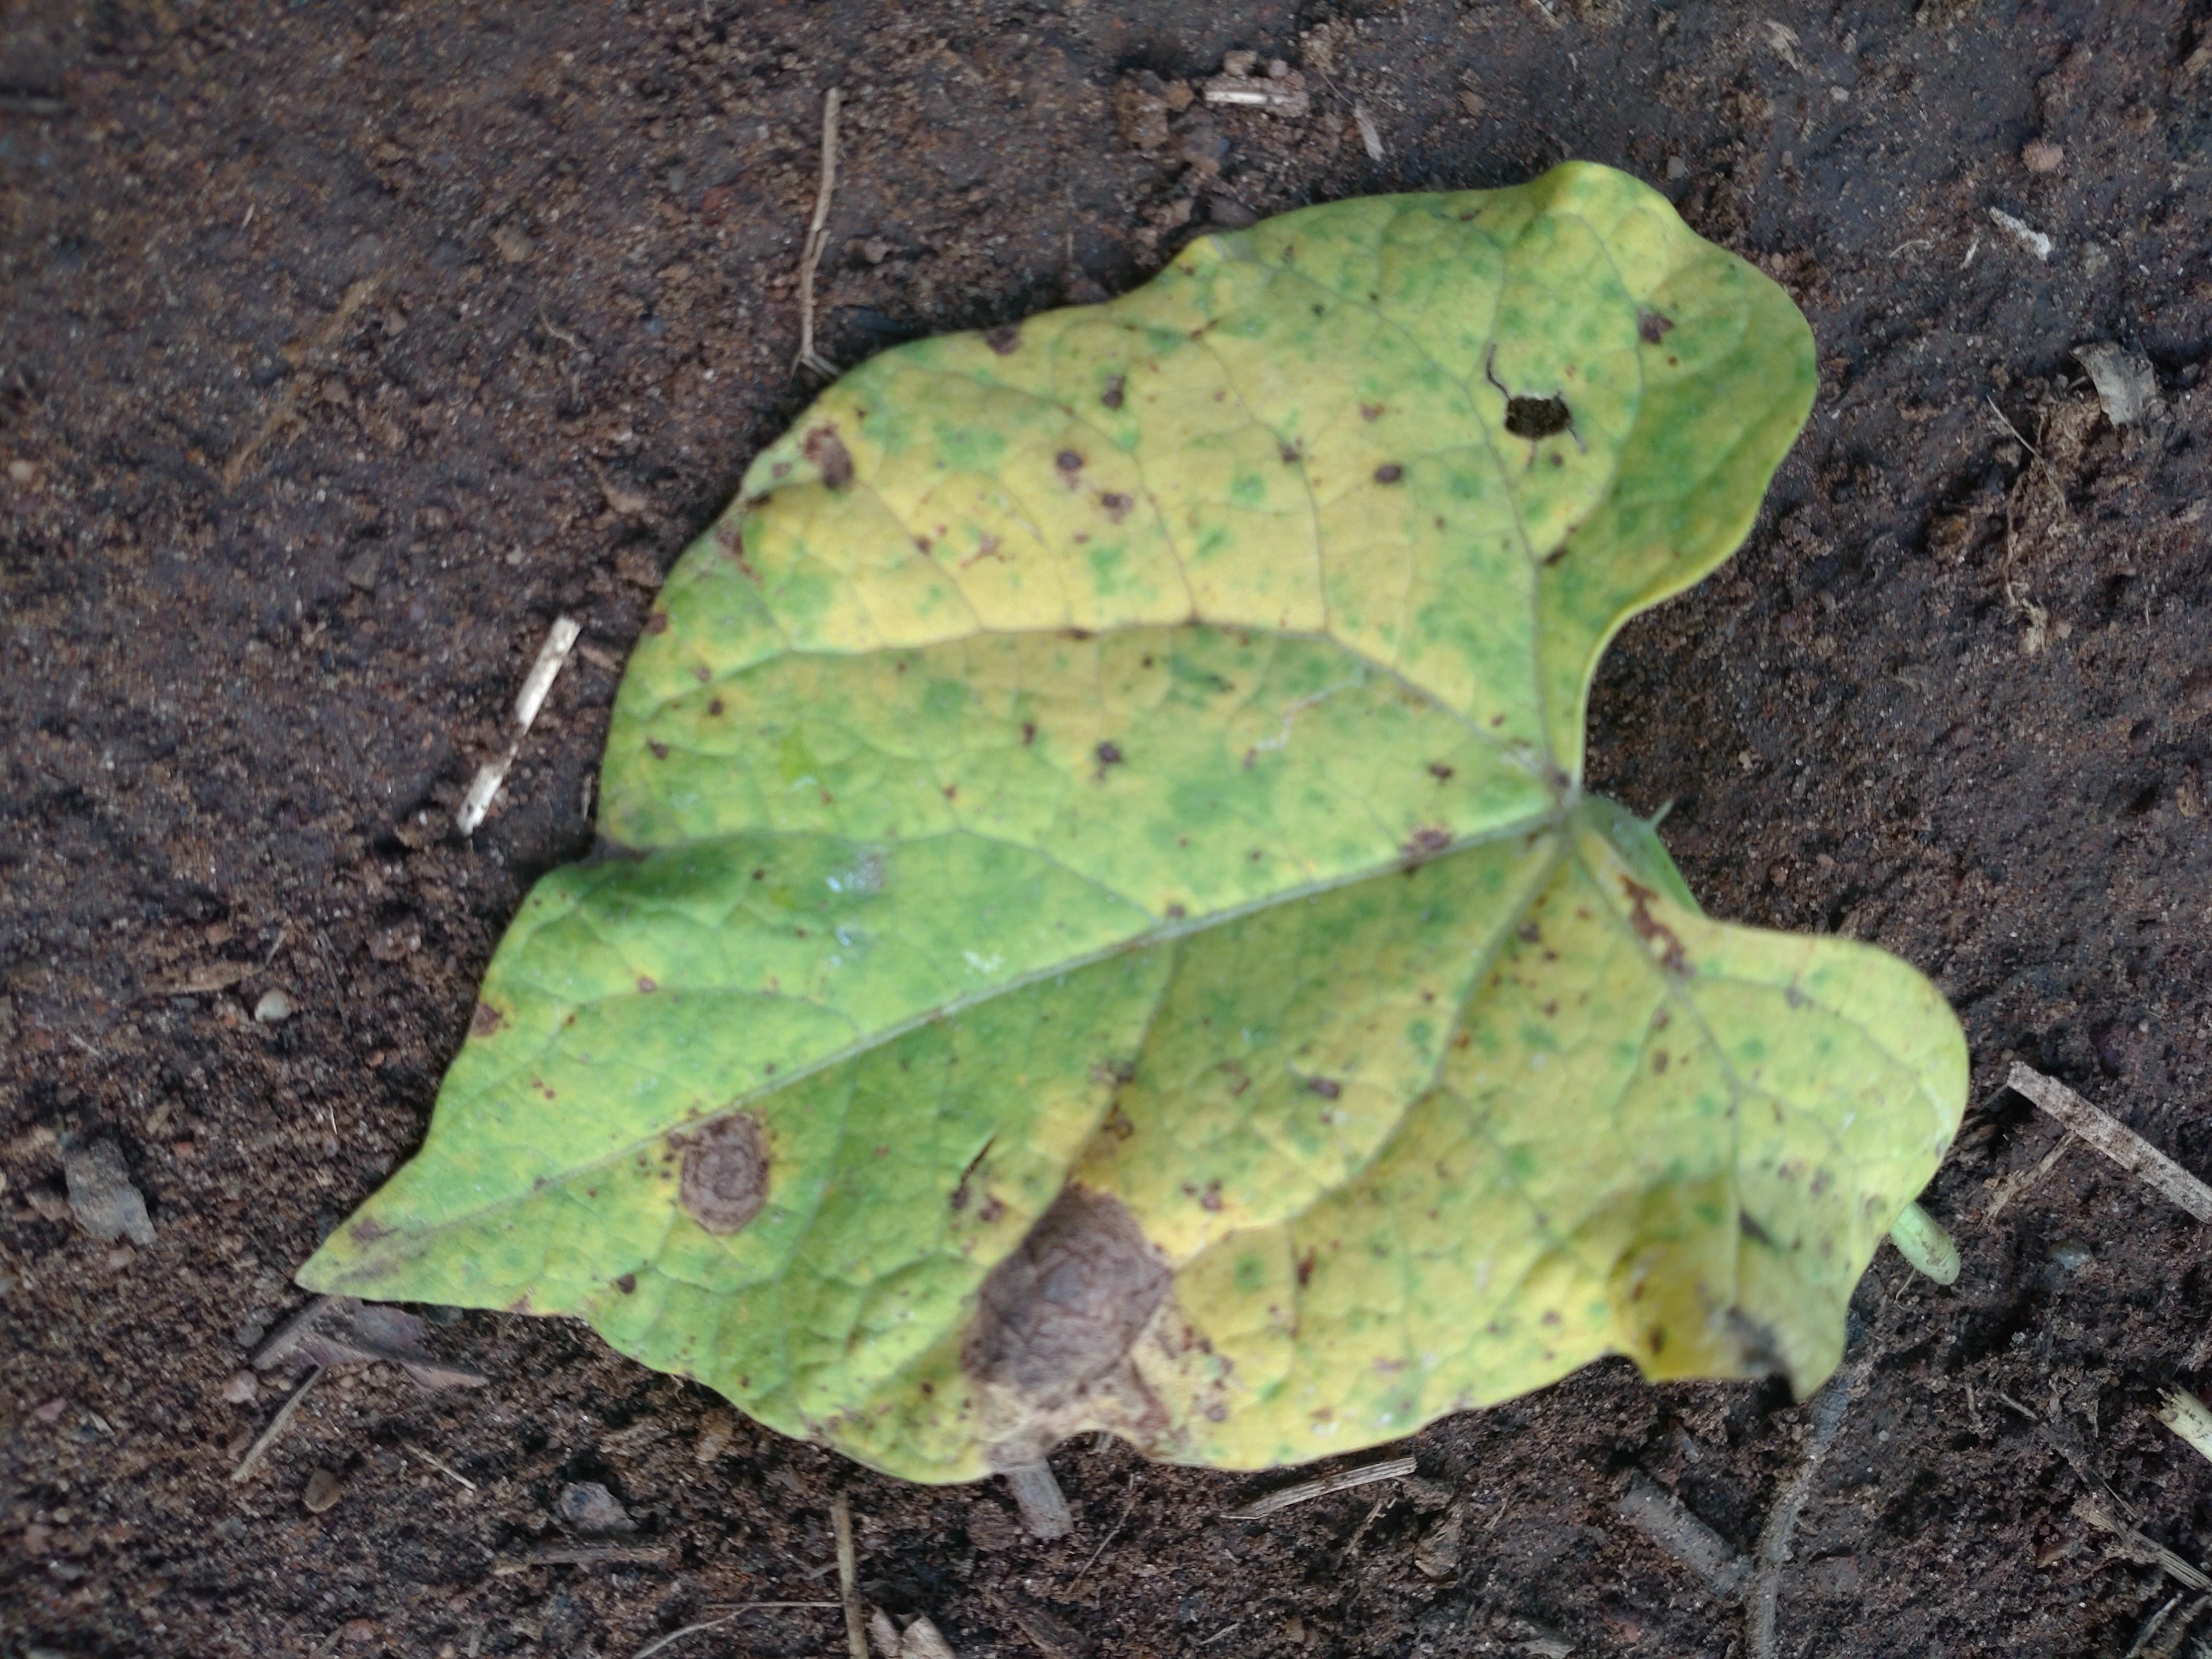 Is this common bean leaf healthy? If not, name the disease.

anthracnose
